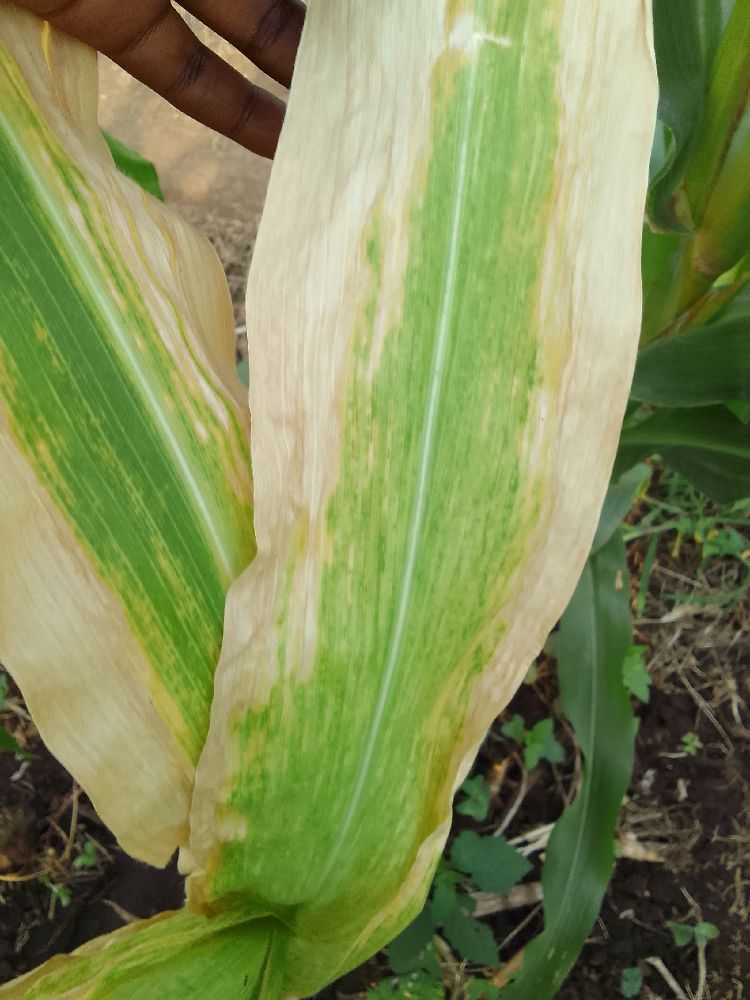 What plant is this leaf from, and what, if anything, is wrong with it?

maize, maize lethal necrosis
